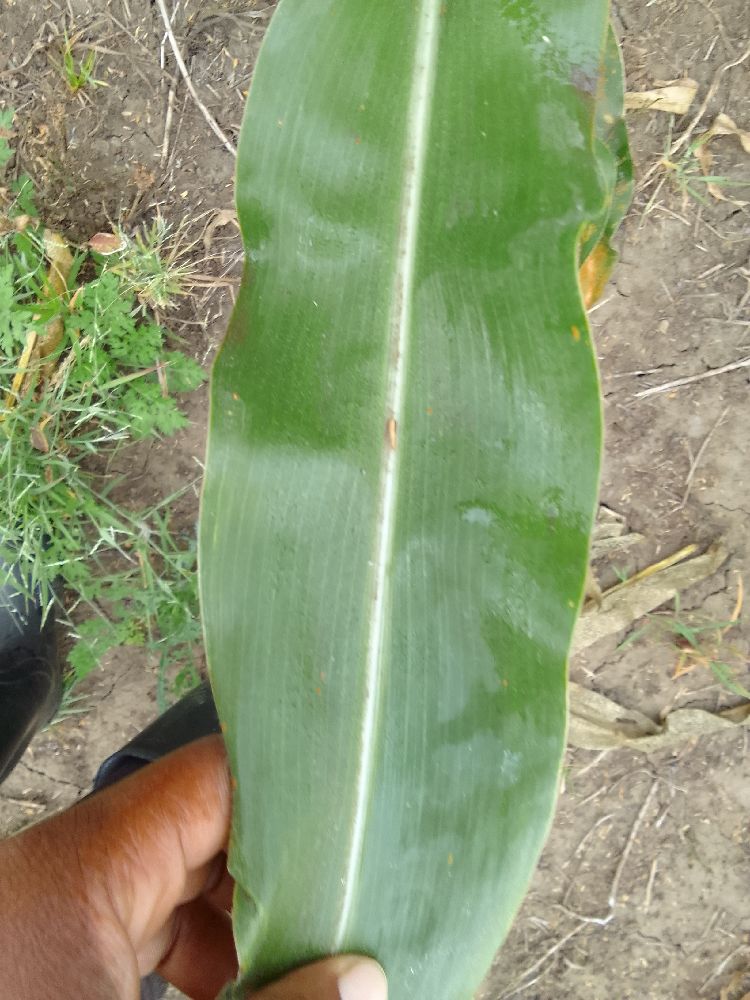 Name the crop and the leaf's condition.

maize, healthy
